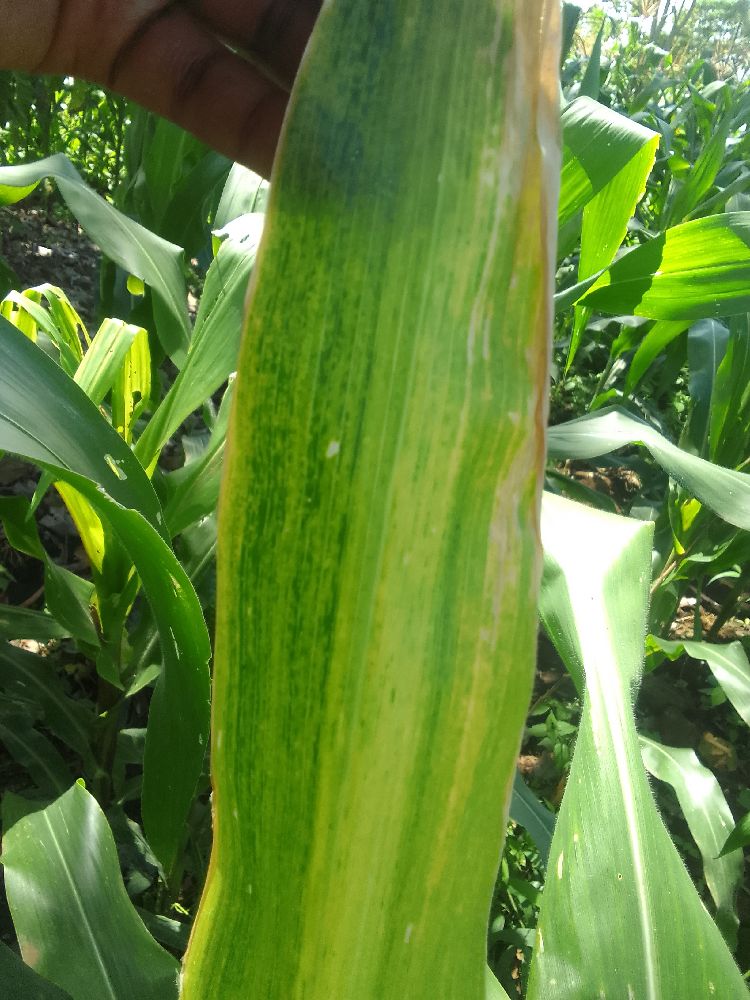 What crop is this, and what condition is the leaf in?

maize, maize lethal necrosis
